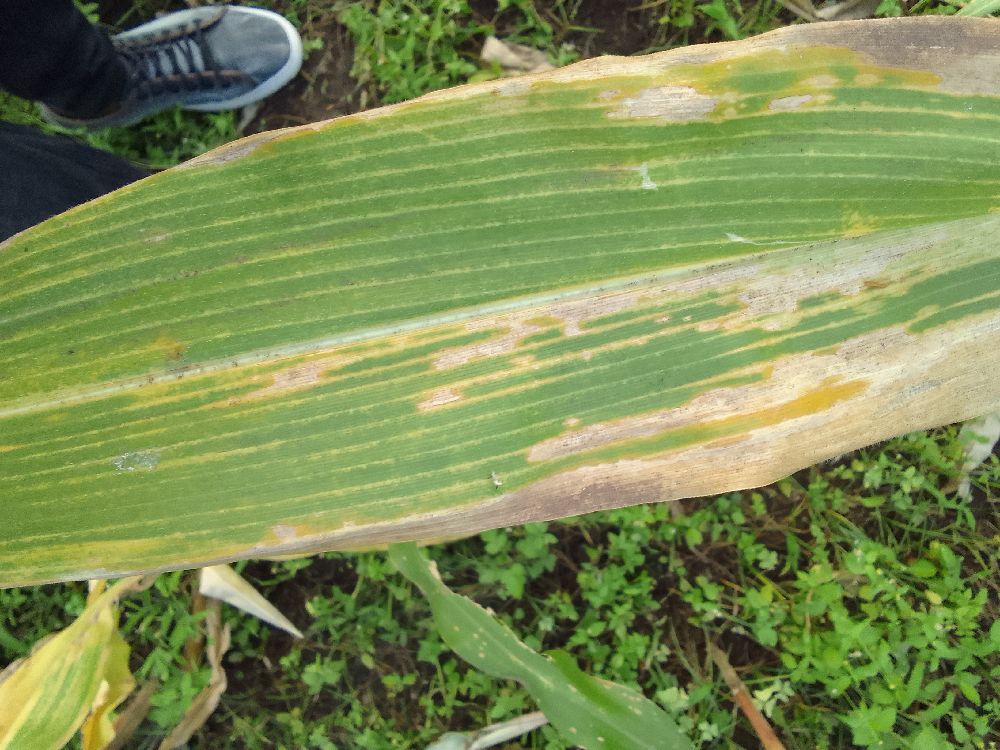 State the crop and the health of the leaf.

maize, maize lethal necrosis
